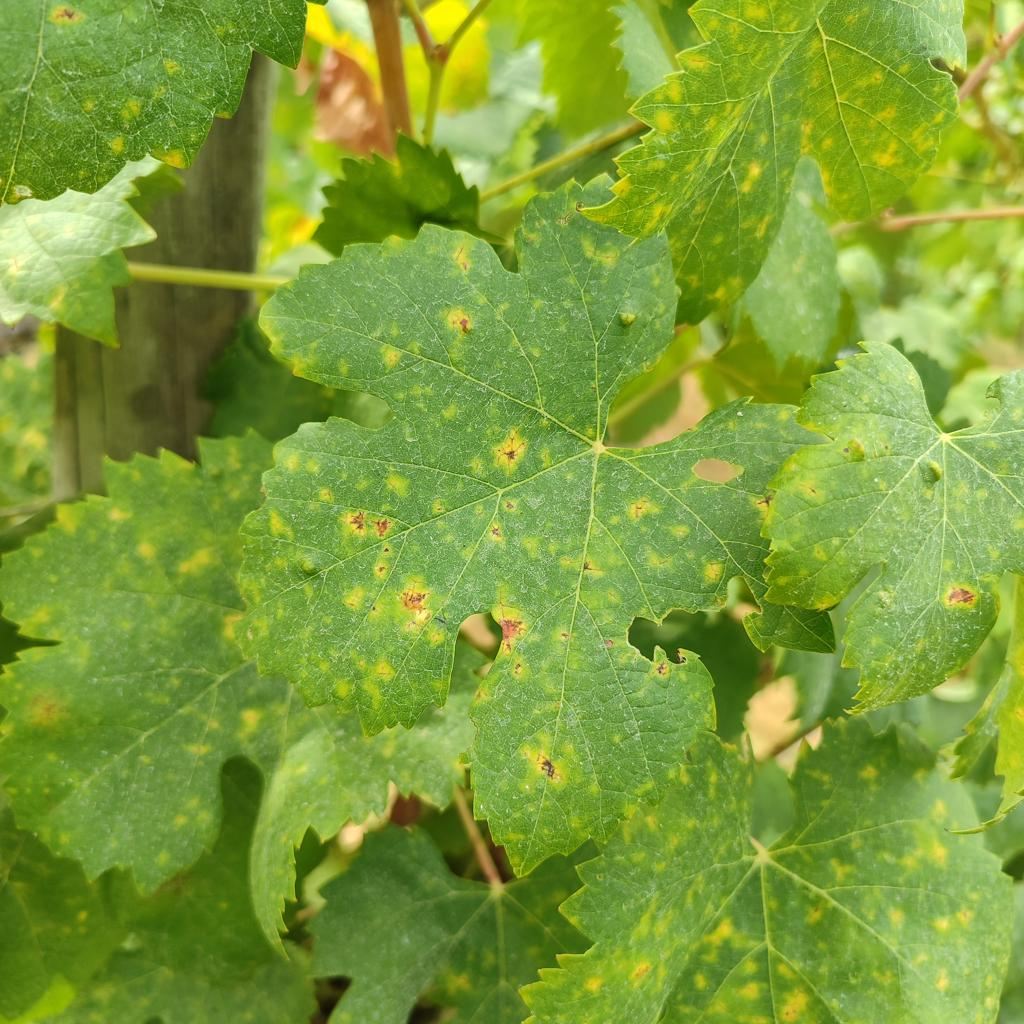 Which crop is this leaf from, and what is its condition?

grapevine, esca complex
